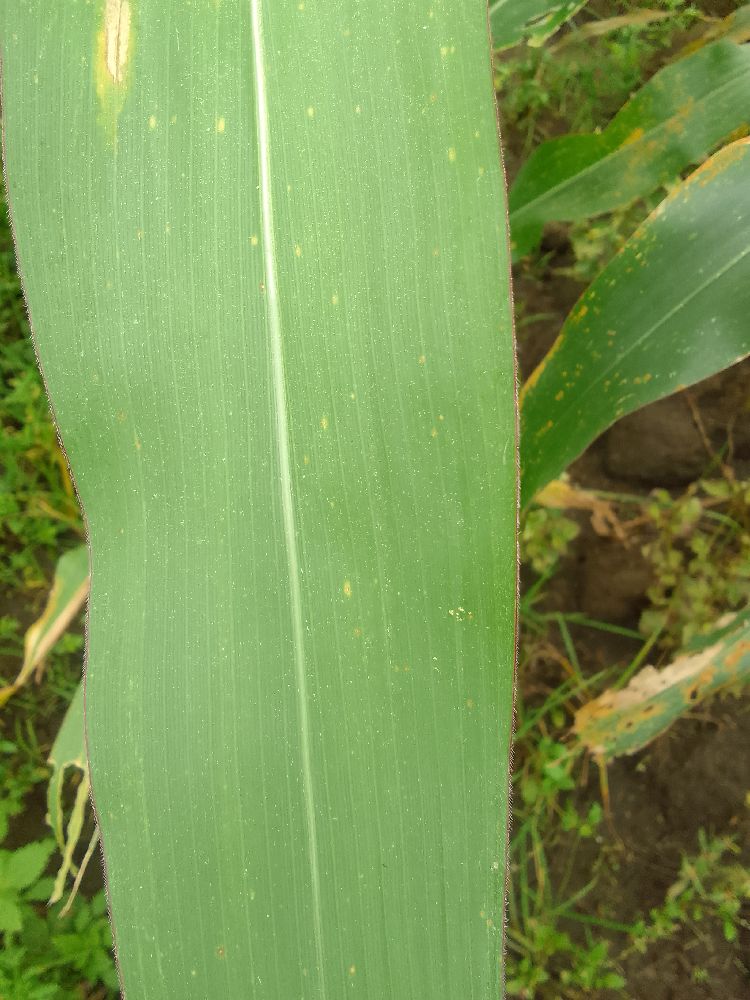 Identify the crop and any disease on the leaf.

maize, healthy
